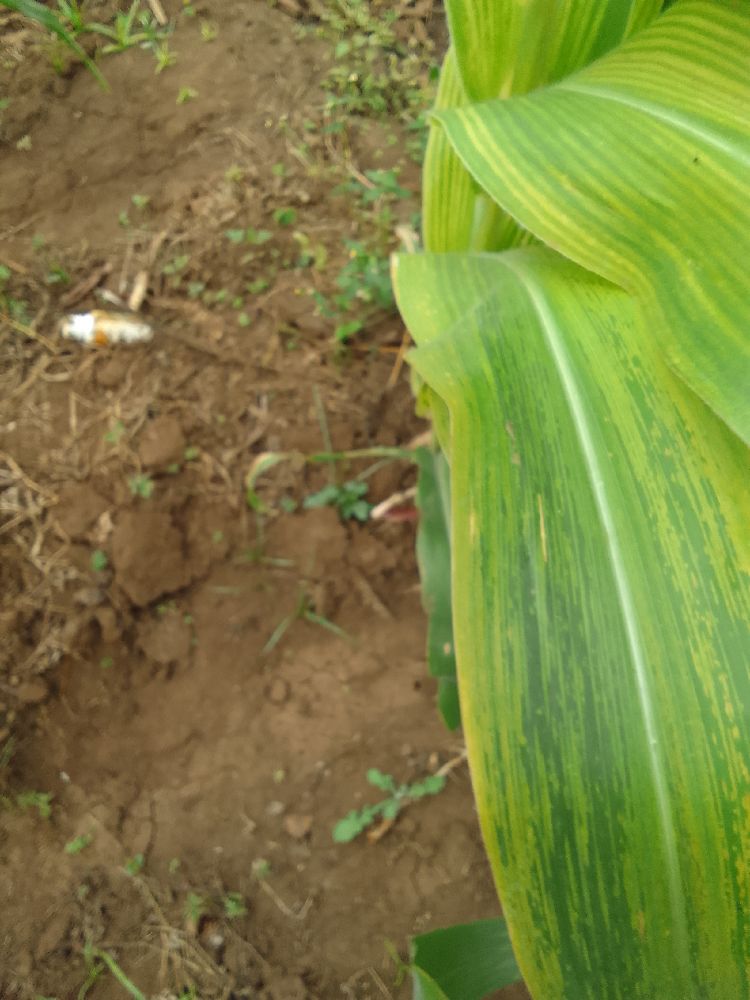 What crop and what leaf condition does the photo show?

maize, maize lethal necrosis
